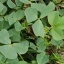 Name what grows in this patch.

unstructured weed
